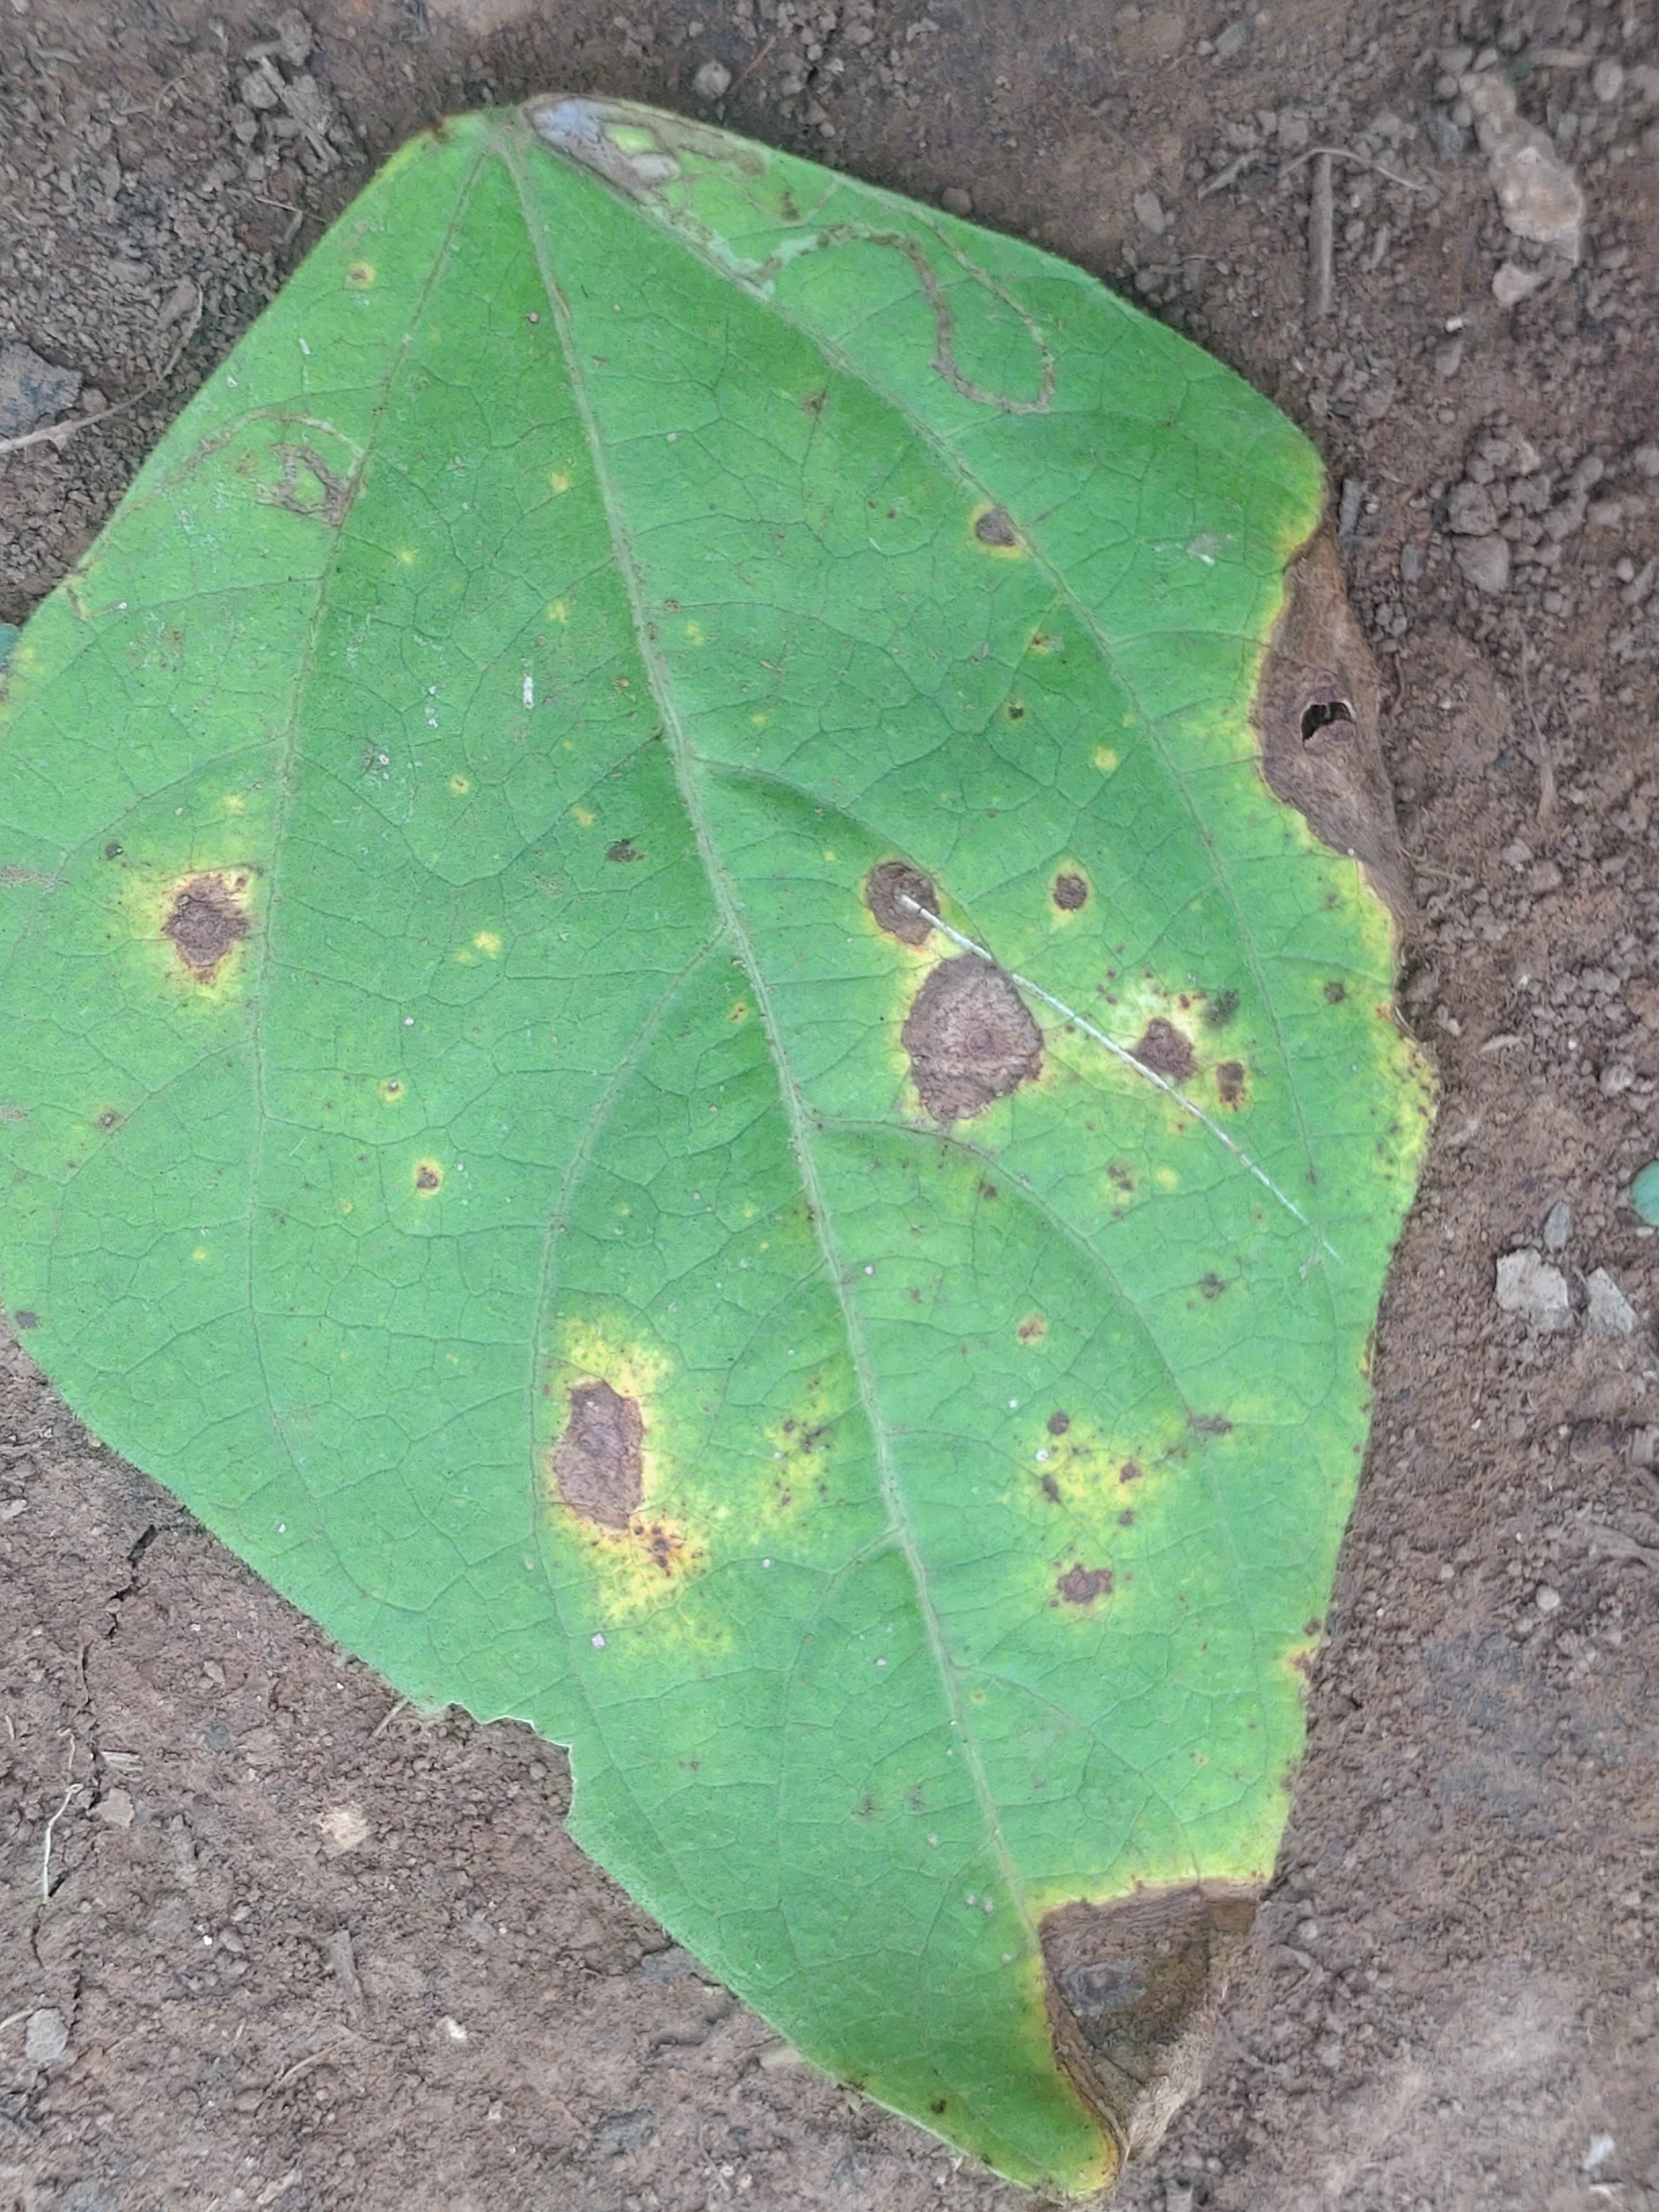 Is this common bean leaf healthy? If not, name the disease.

rust
